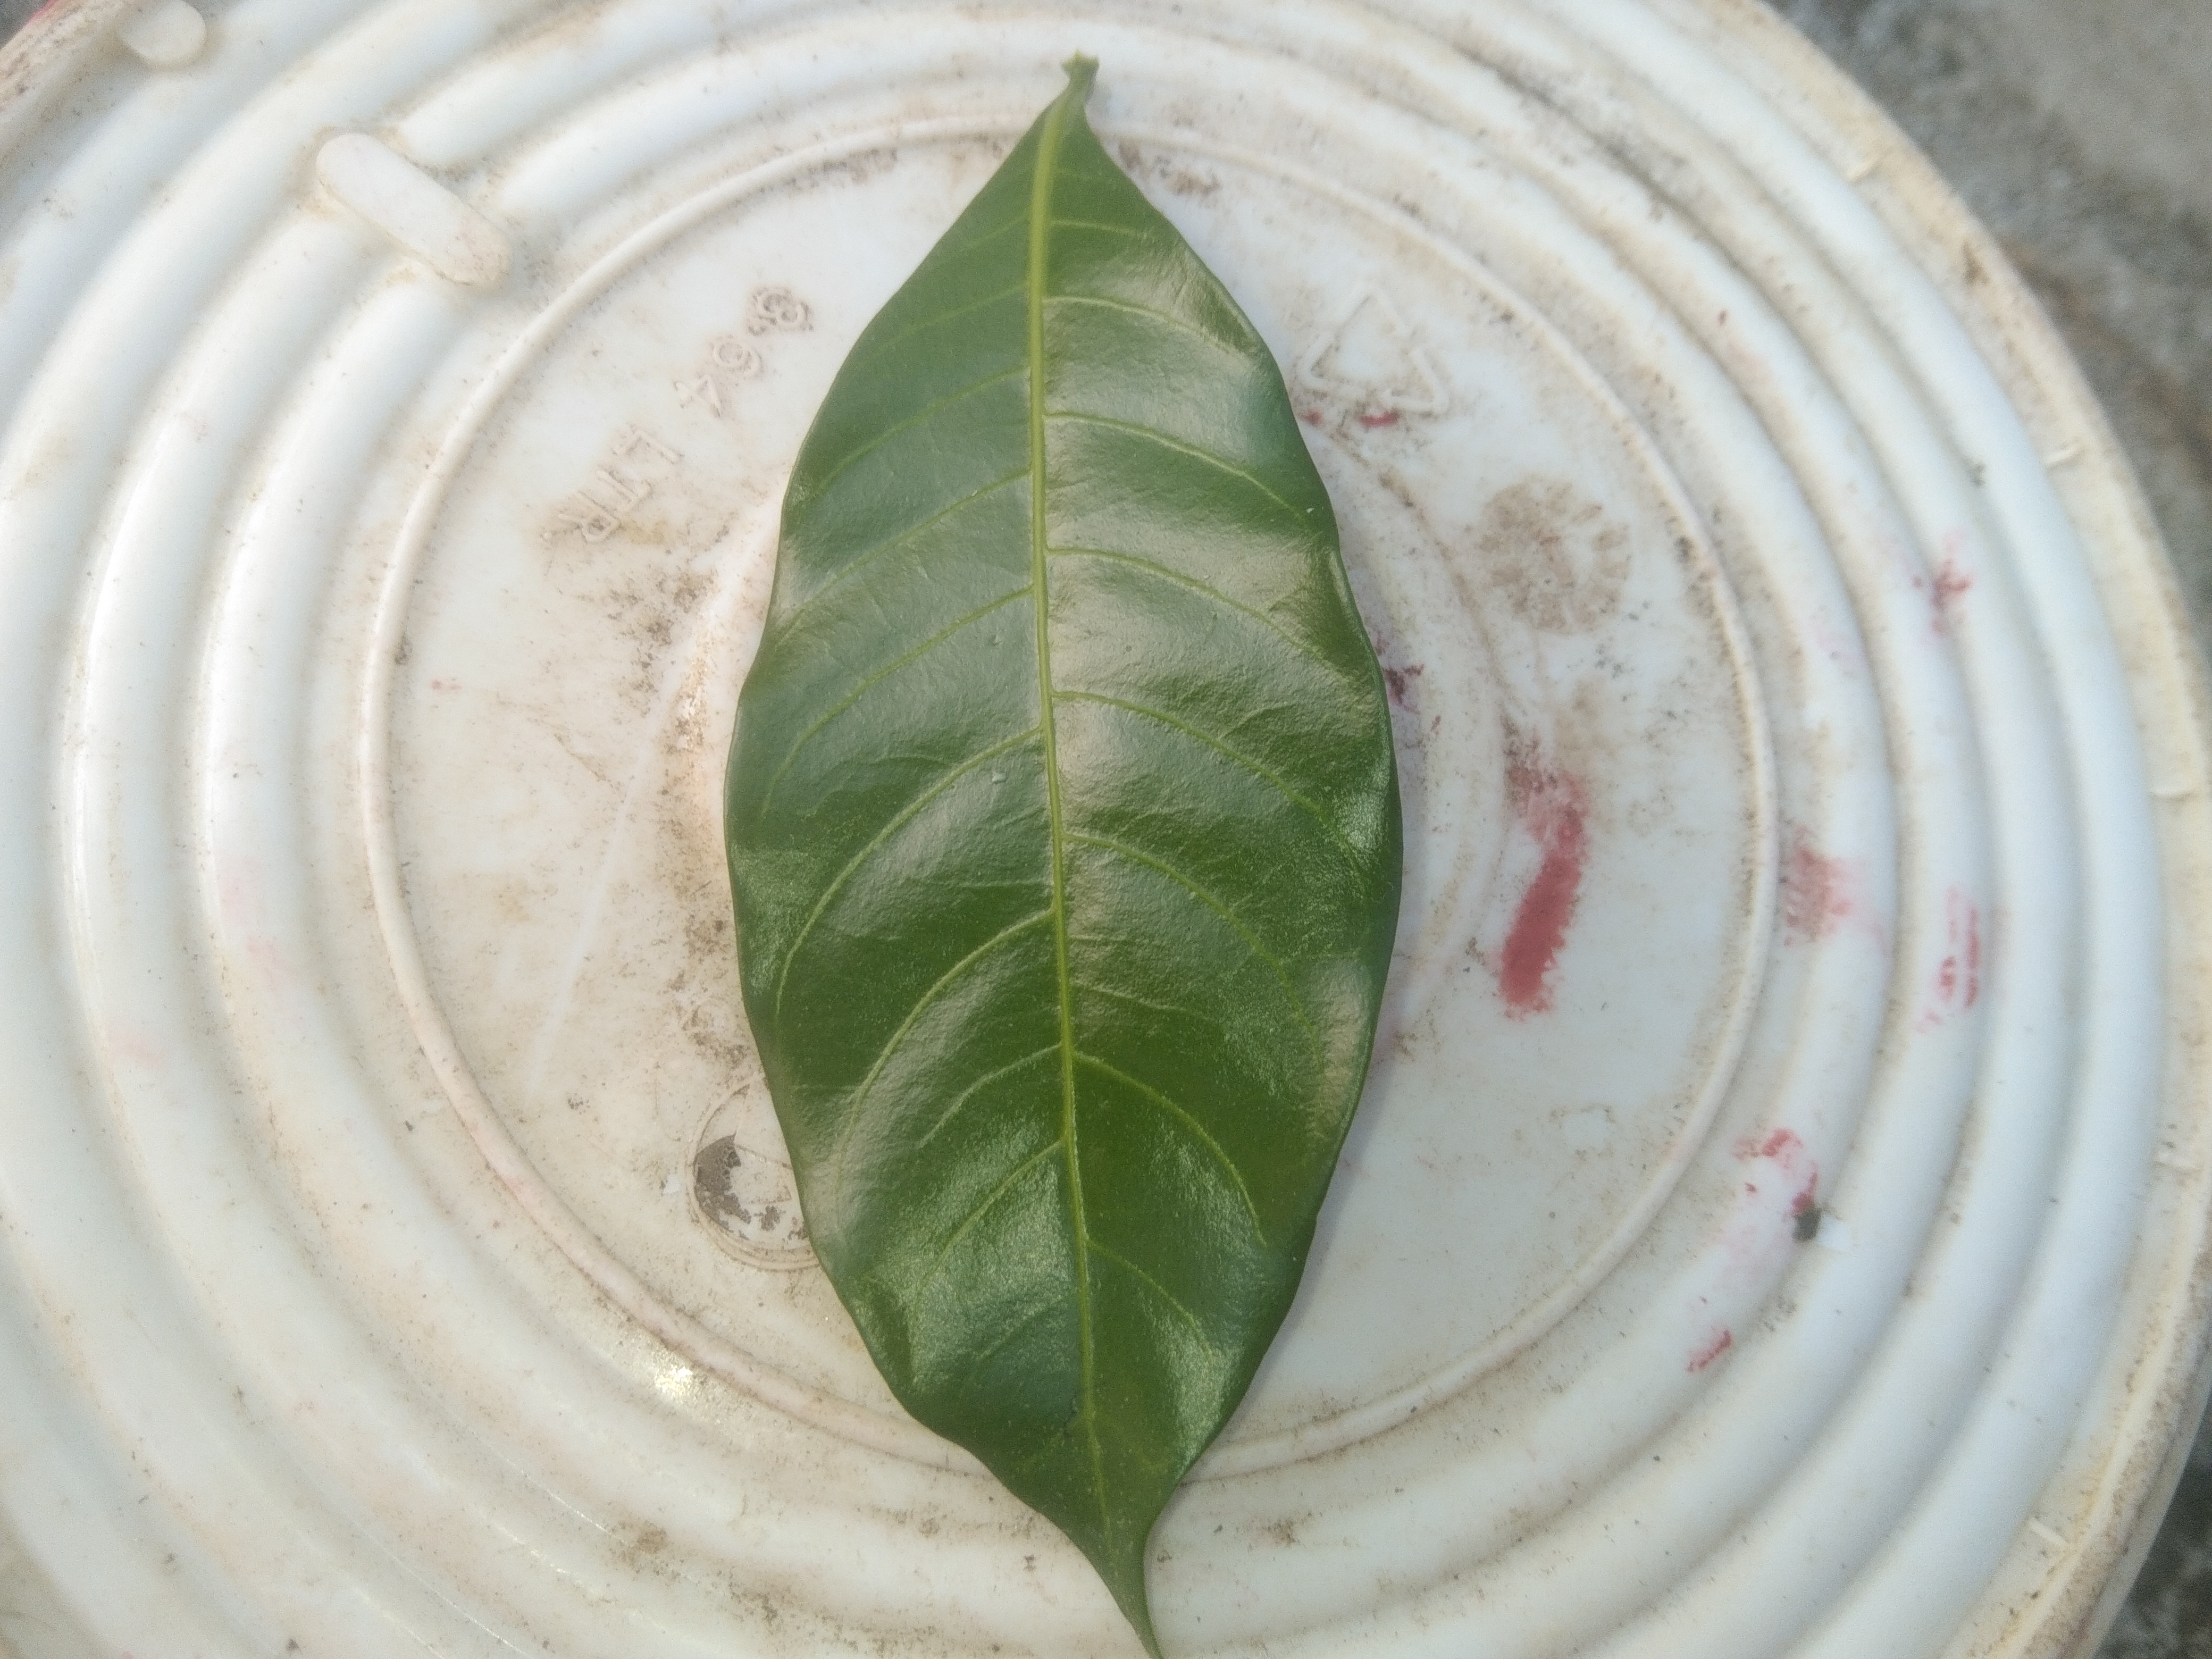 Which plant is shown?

togor
